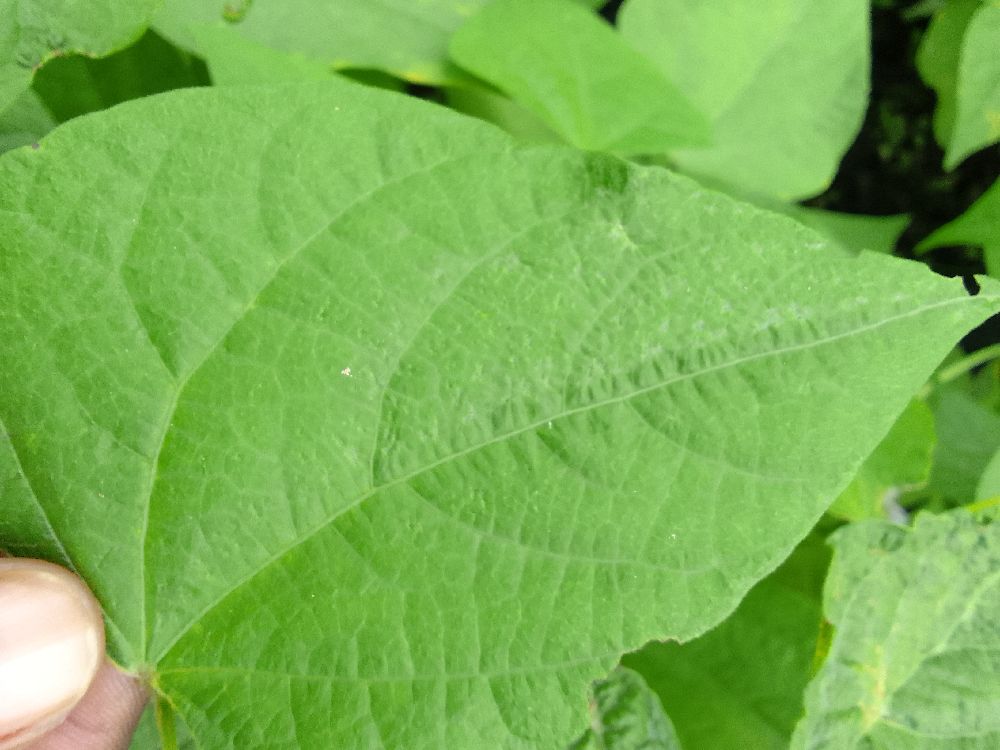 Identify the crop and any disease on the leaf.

common bean, healthy
